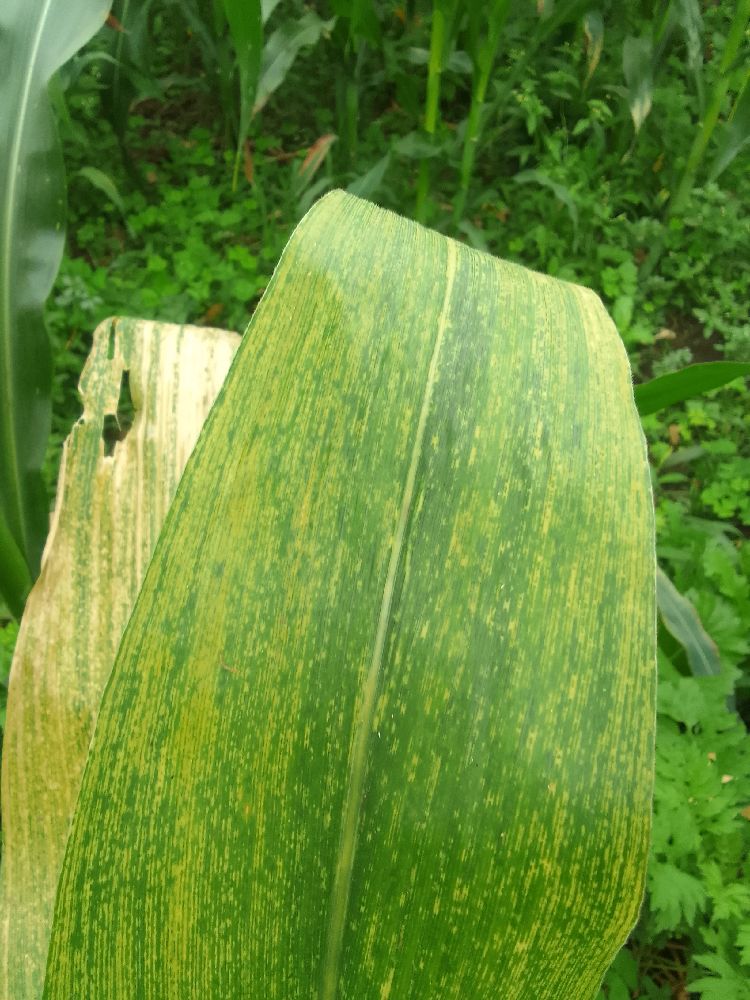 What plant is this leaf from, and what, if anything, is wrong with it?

maize, maize lethal necrosis
